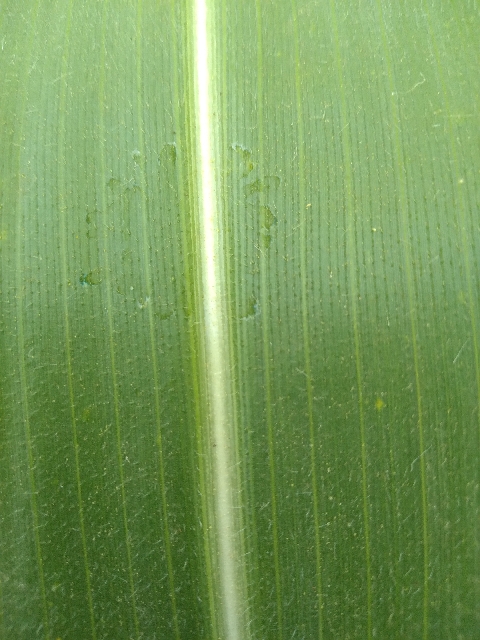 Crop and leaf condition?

maize, healthy
